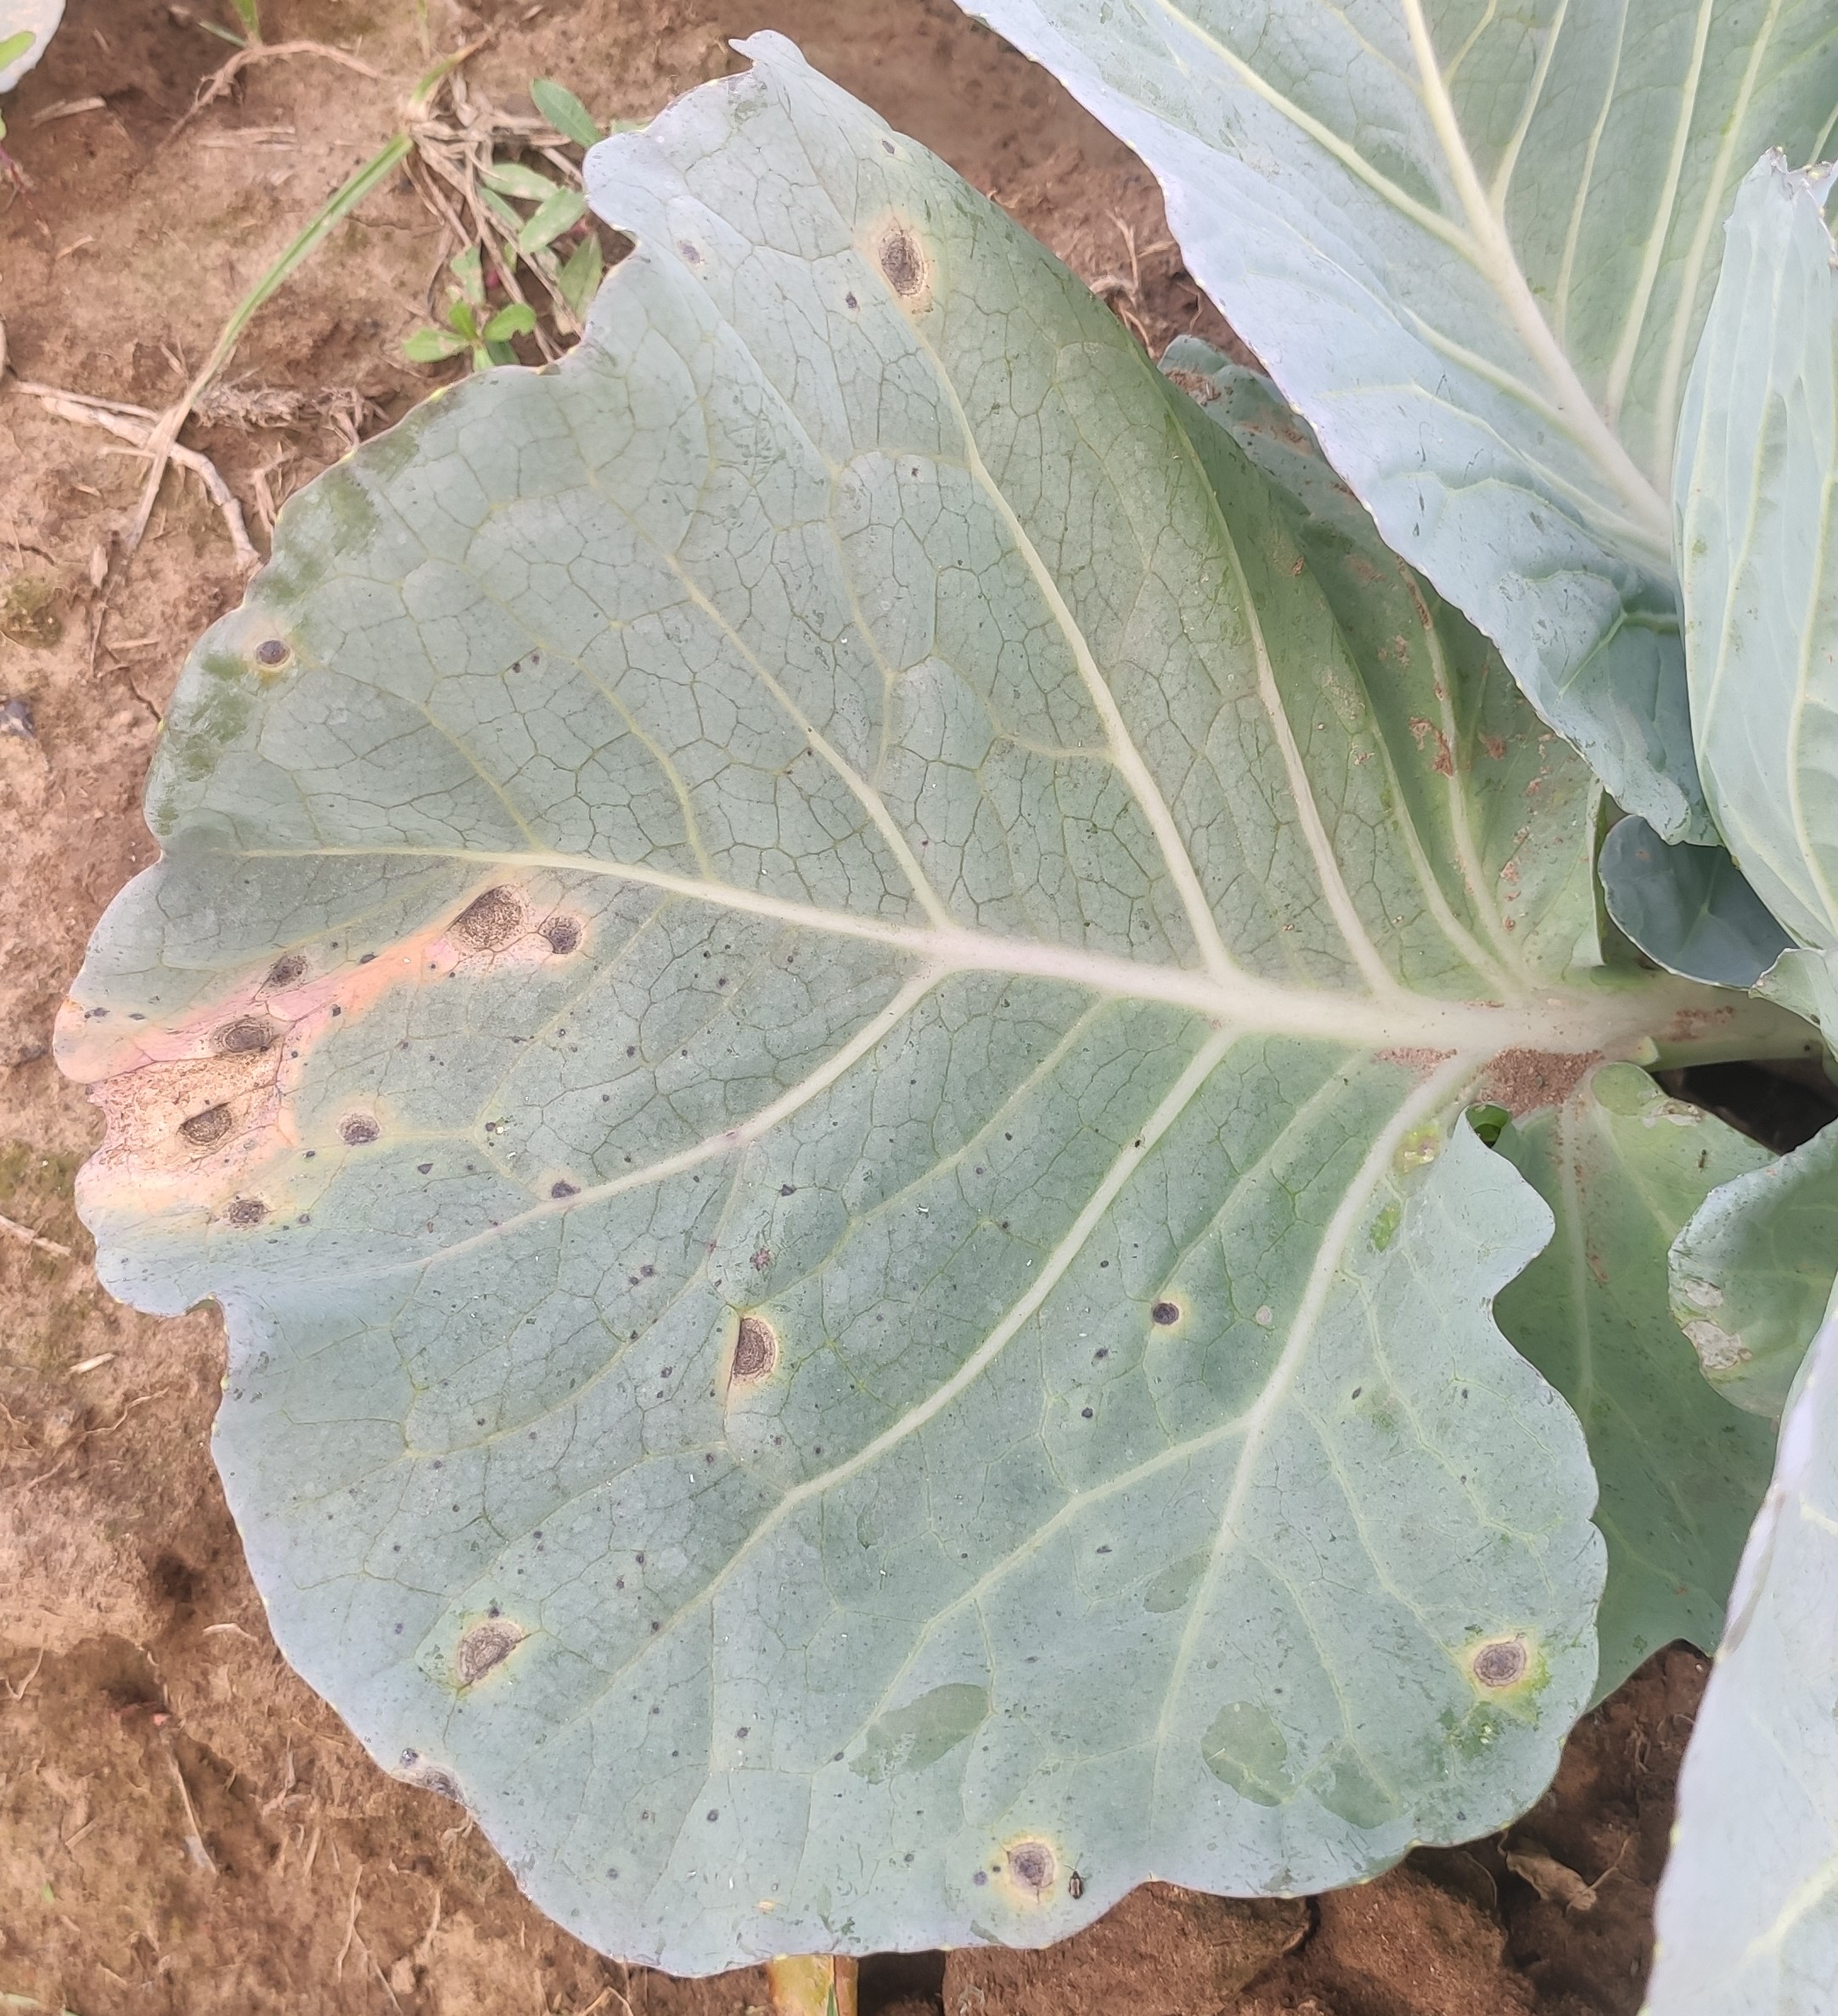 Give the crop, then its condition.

cabbage, alternaria
